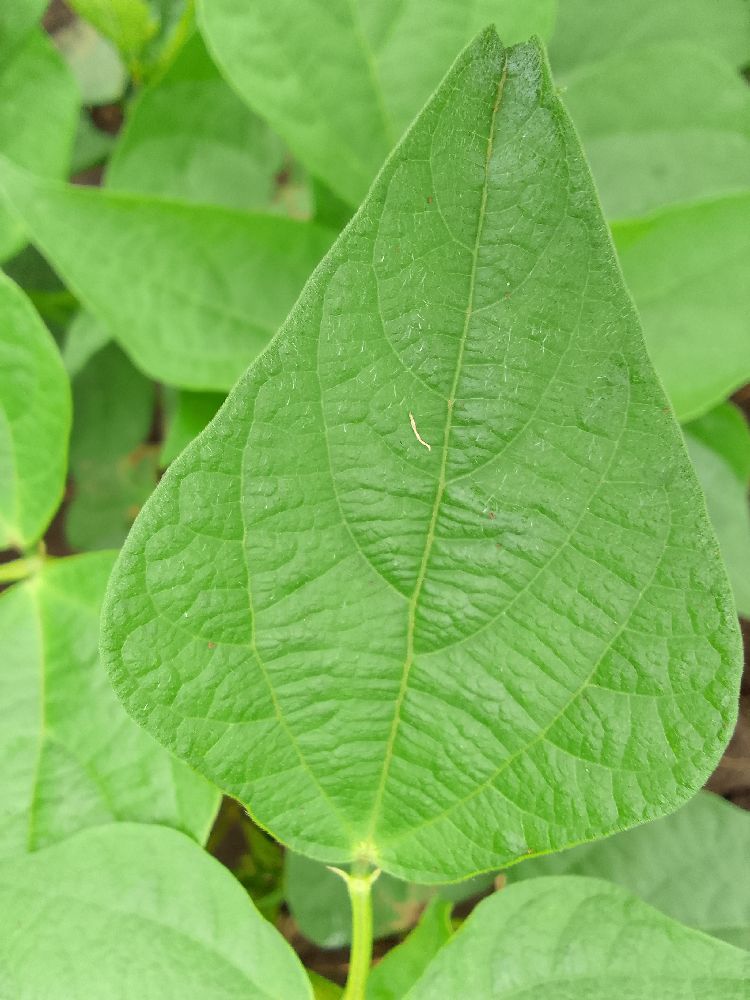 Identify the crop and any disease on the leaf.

common bean, healthy
